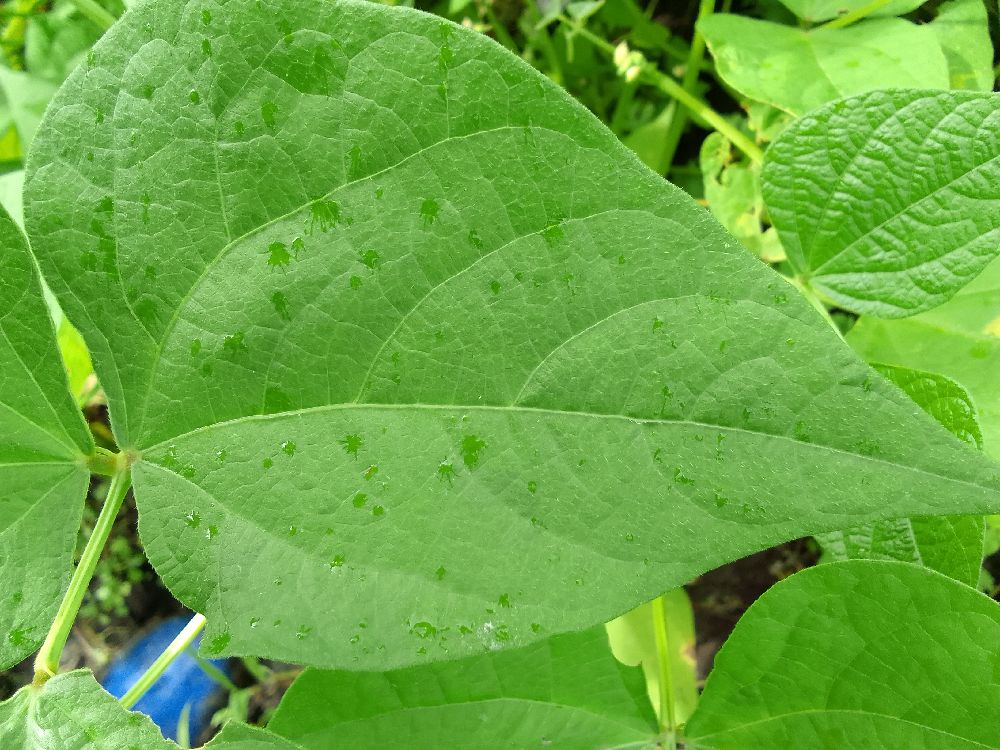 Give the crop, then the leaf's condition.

common bean, healthy
